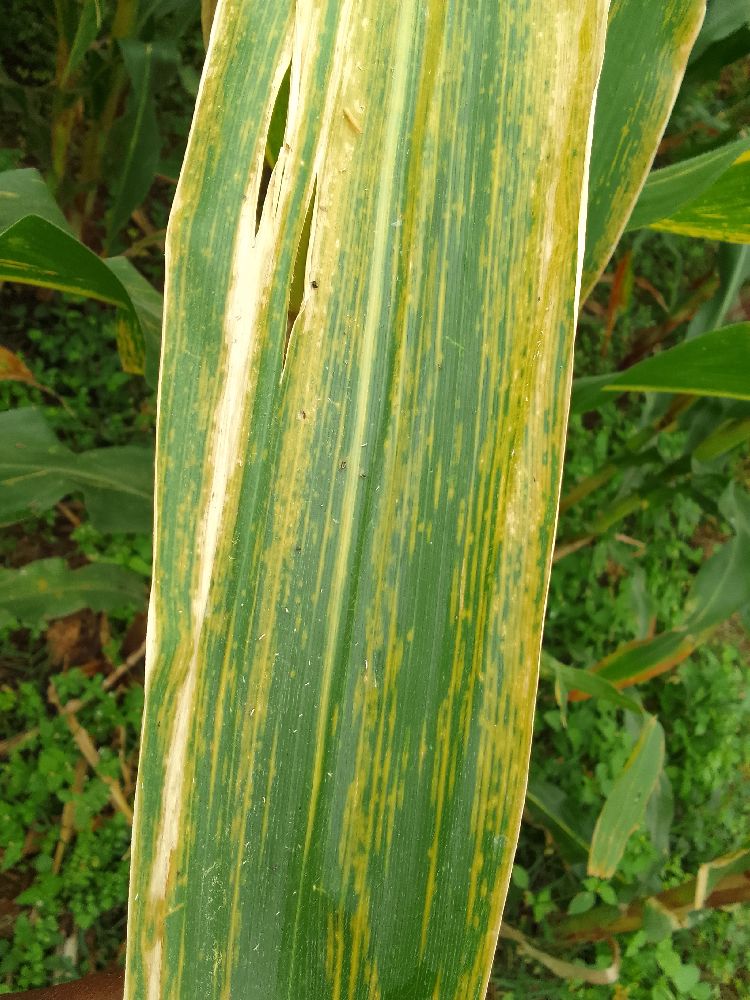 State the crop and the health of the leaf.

maize, maize lethal necrosis
